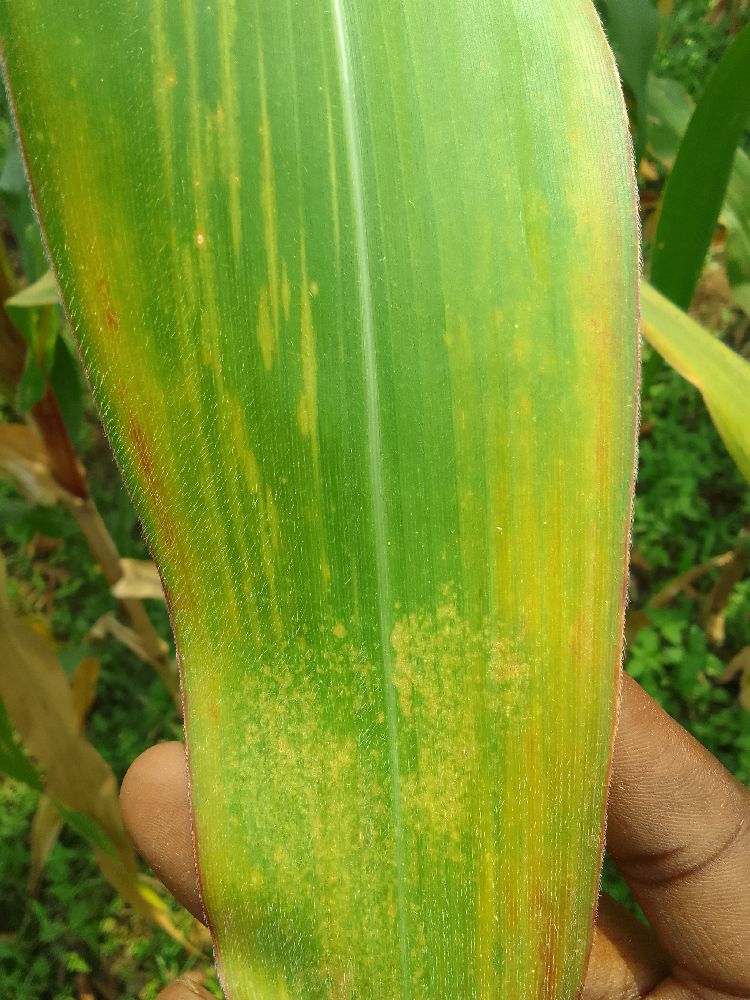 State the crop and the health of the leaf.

maize, maize lethal necrosis
